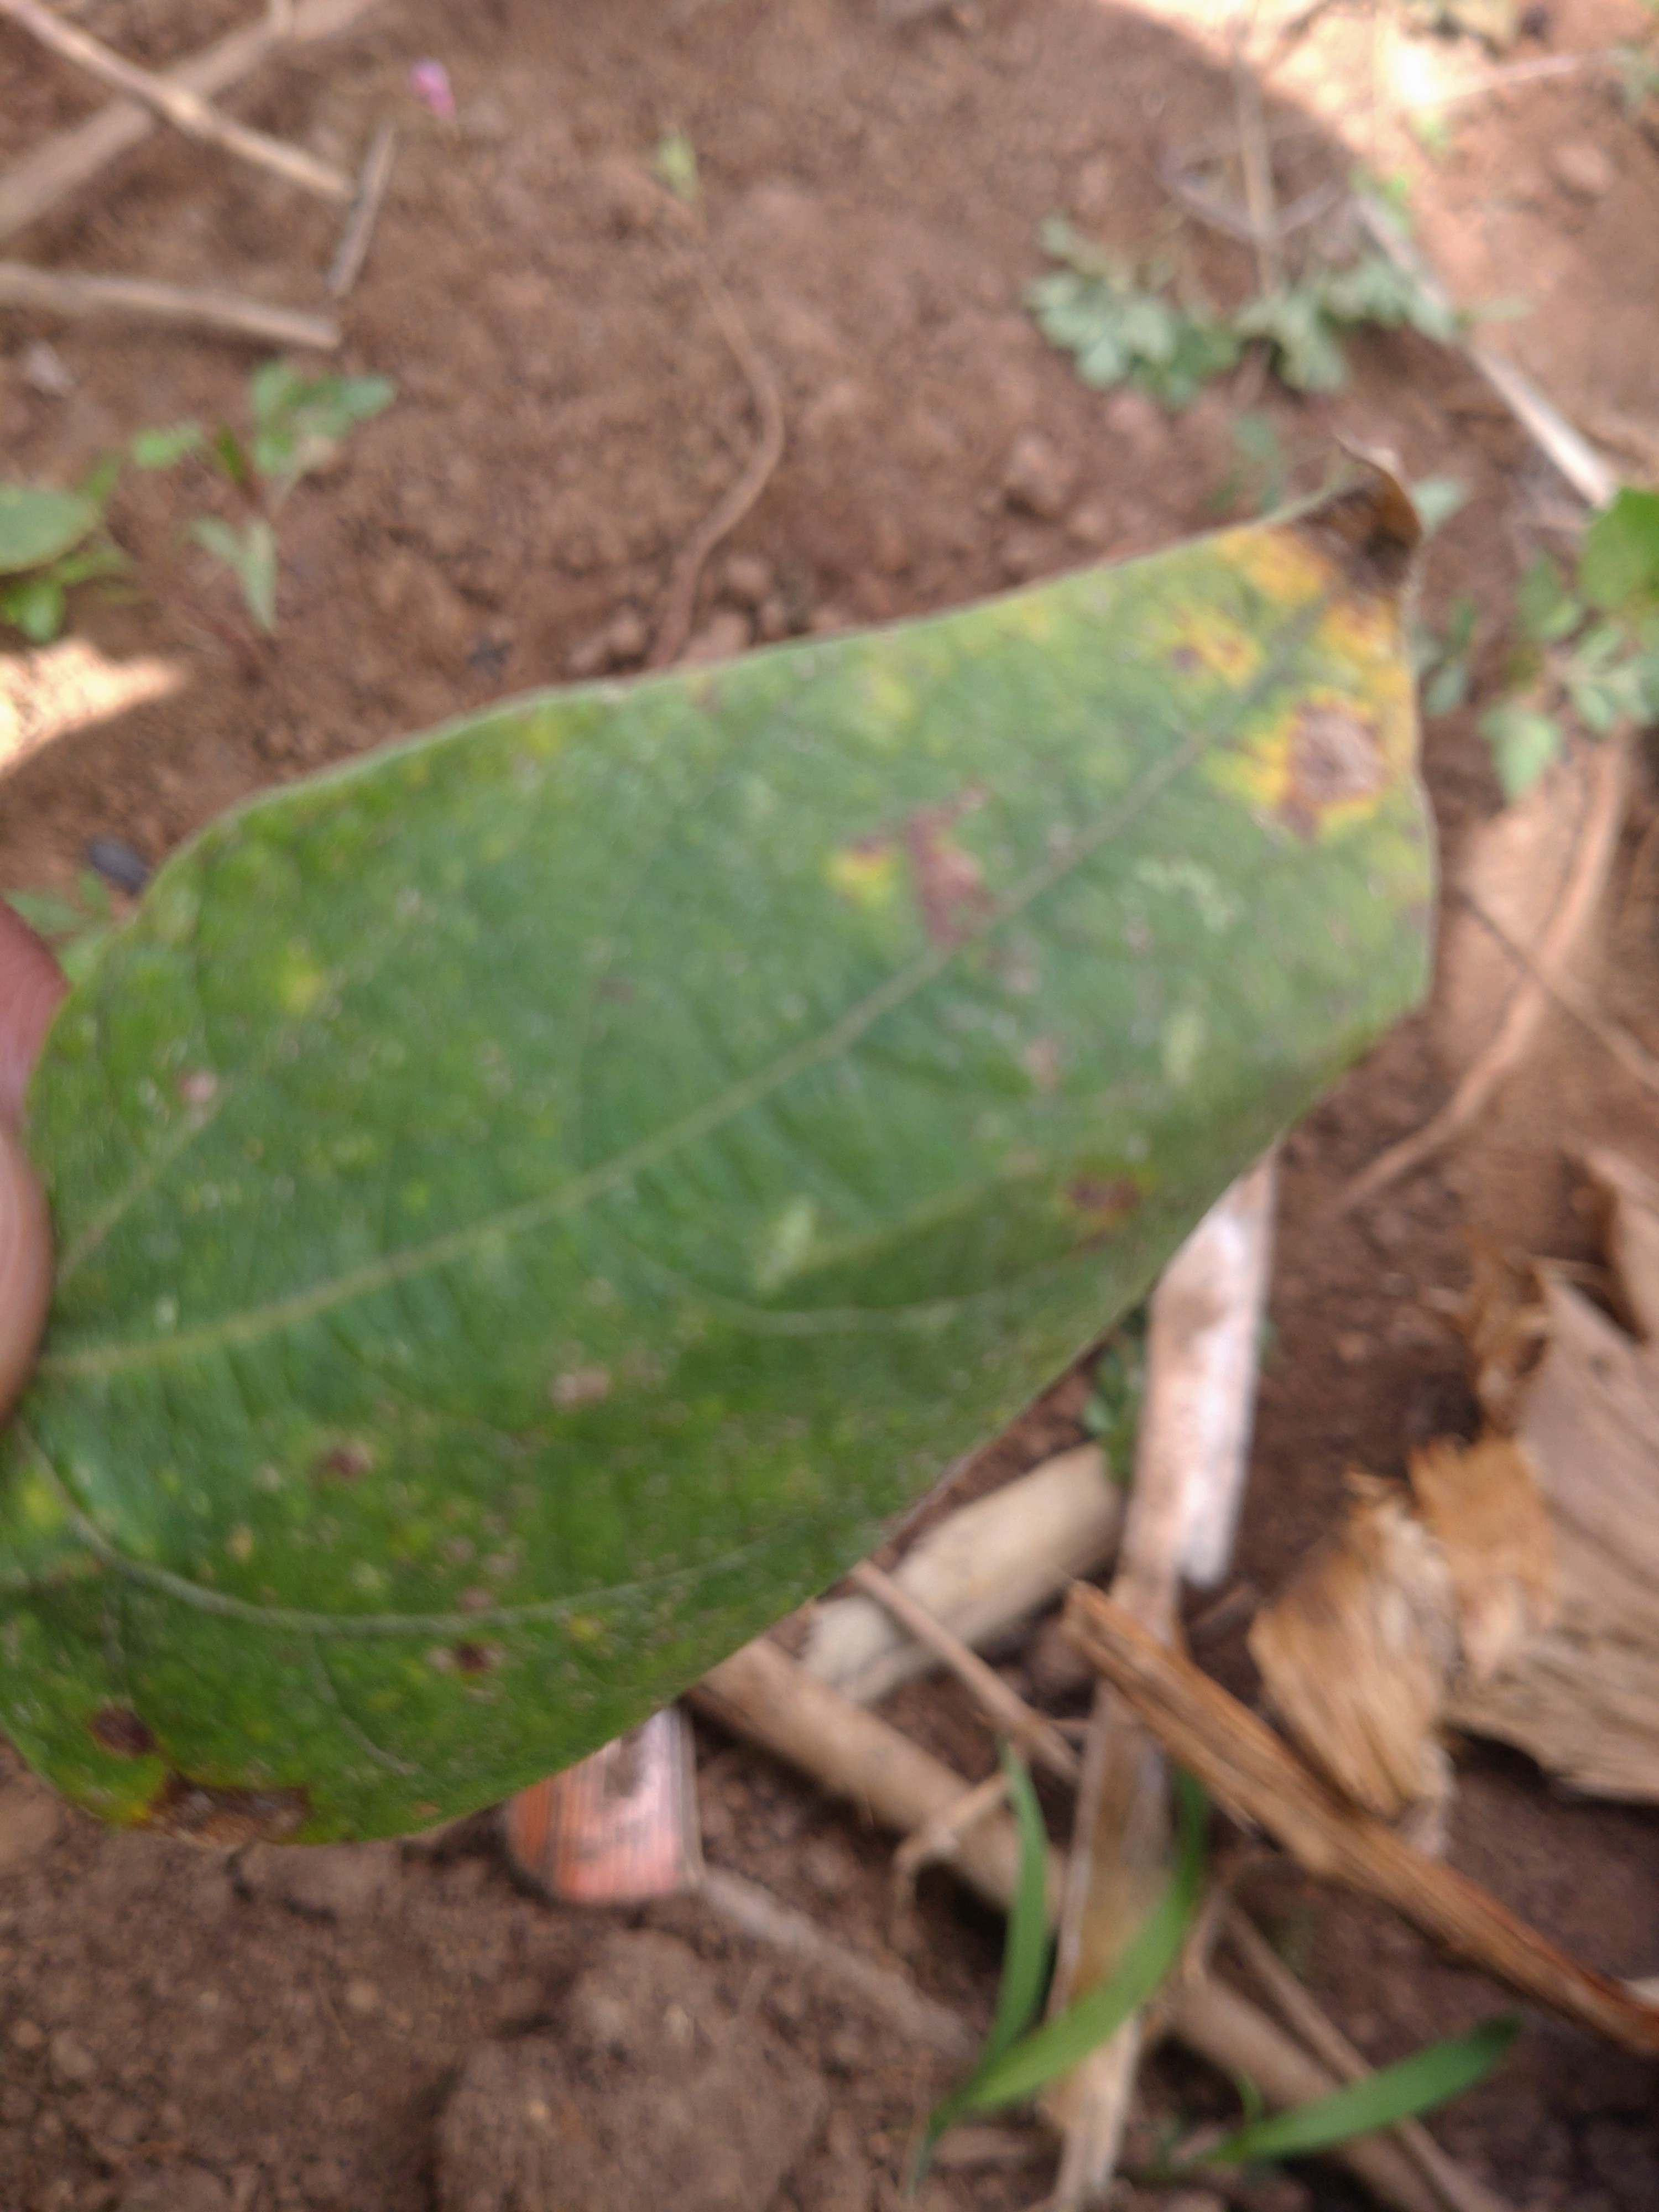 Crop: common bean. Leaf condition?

rust
